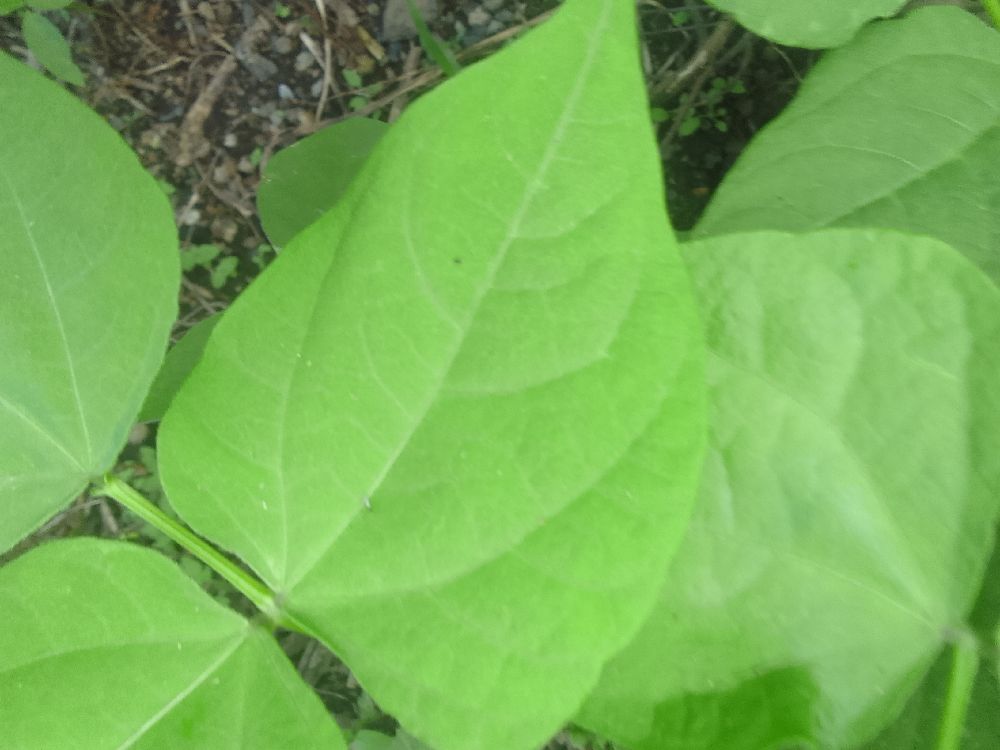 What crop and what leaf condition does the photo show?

common bean, healthy
